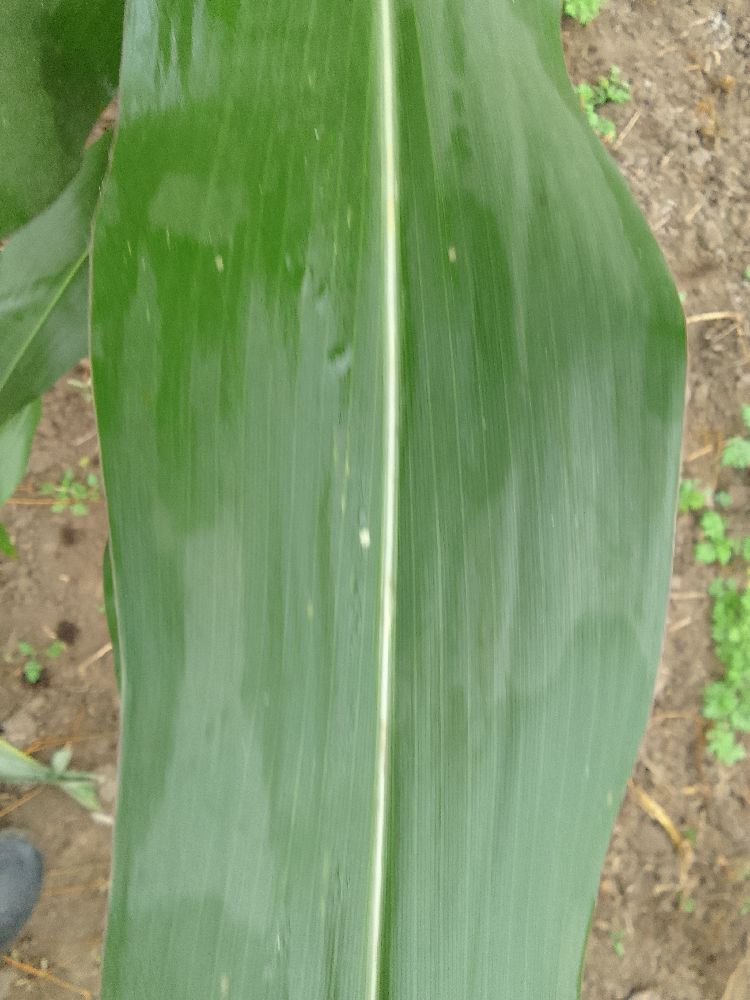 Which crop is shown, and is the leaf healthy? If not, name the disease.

maize, healthy
